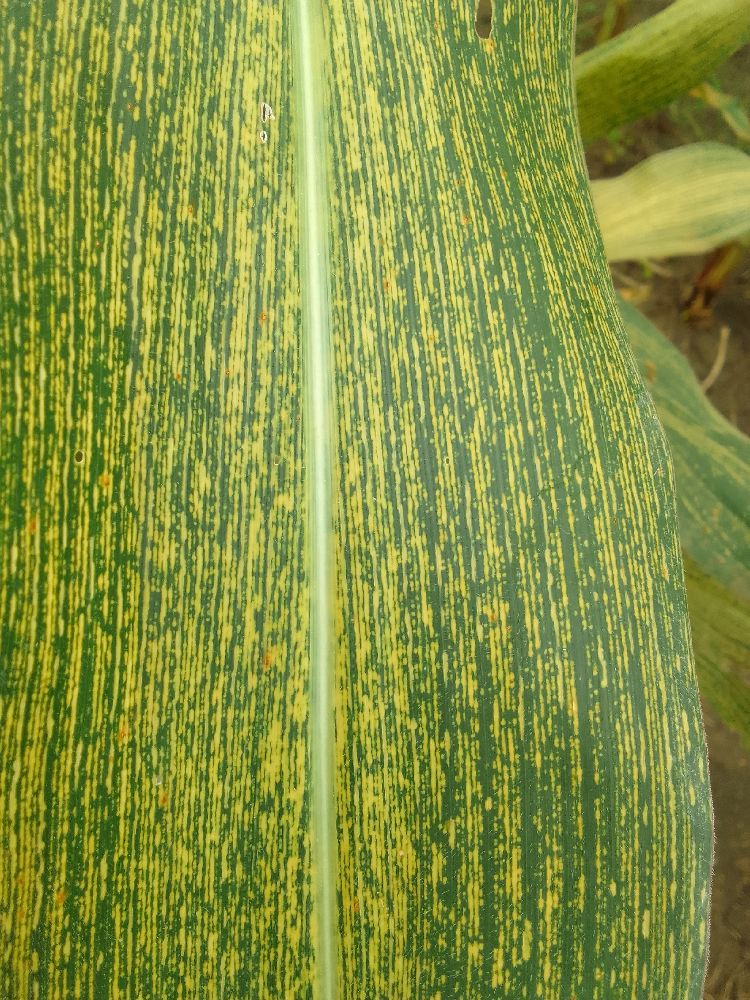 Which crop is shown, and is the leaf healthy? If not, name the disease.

maize, maize streak virus
